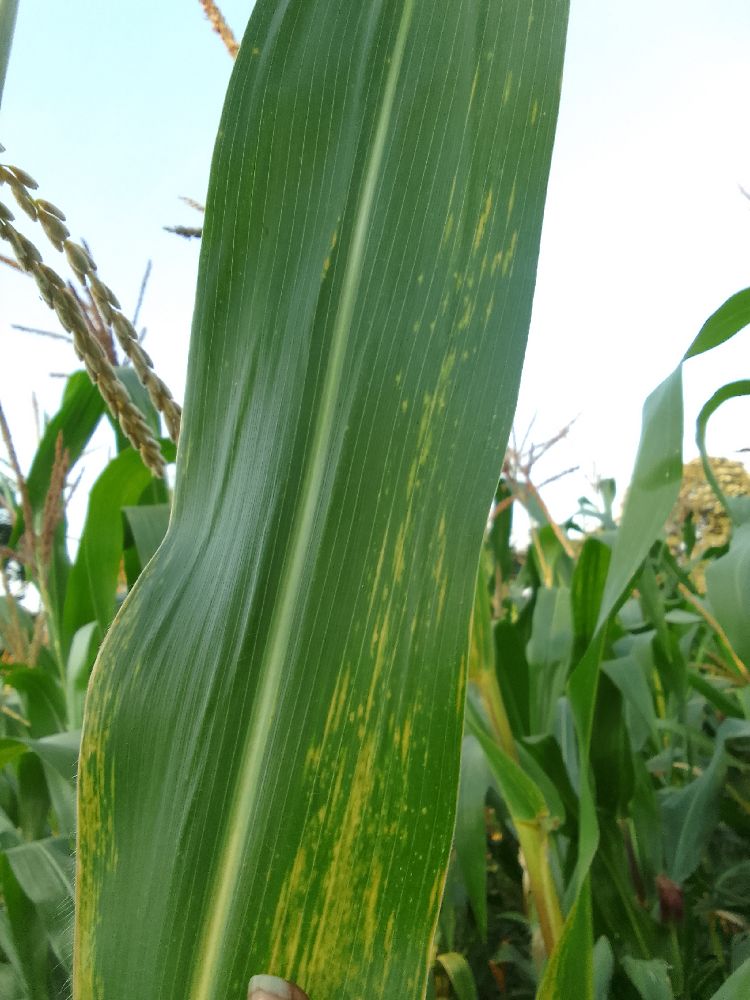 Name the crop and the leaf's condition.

maize, maize lethal necrosis
